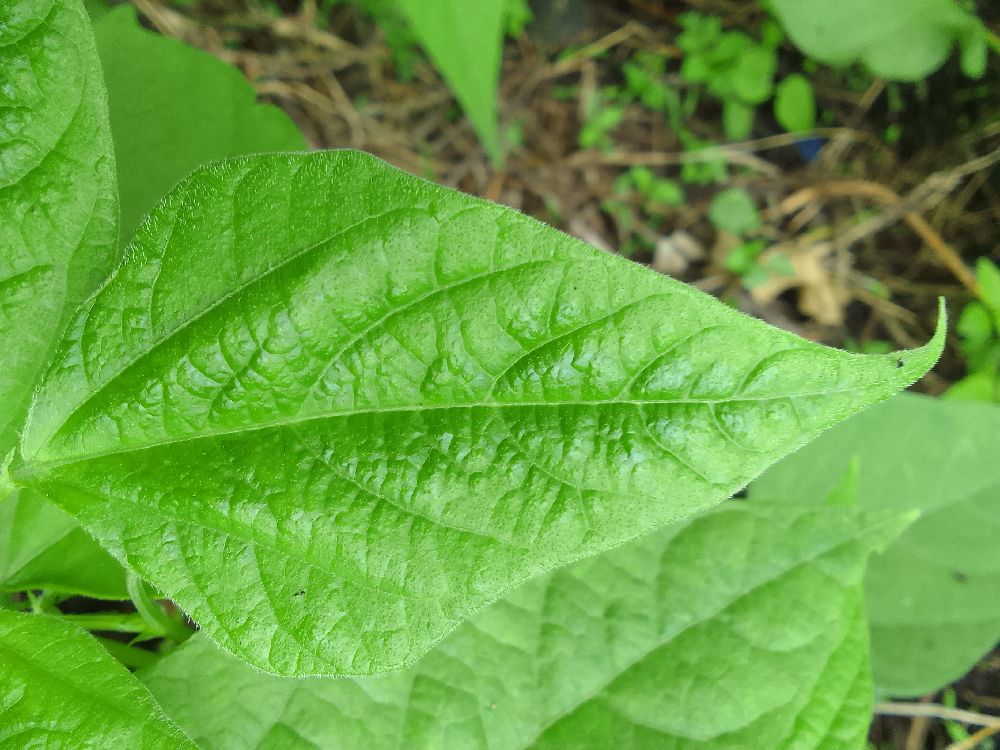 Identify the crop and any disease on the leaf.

common bean, healthy
